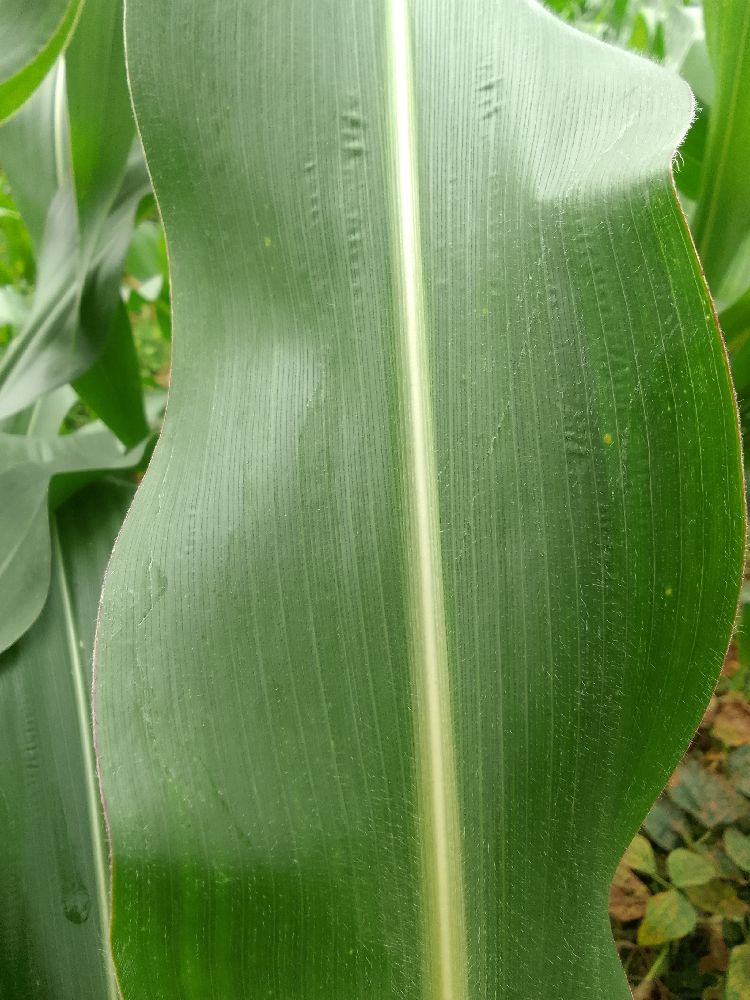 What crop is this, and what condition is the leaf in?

maize, healthy
